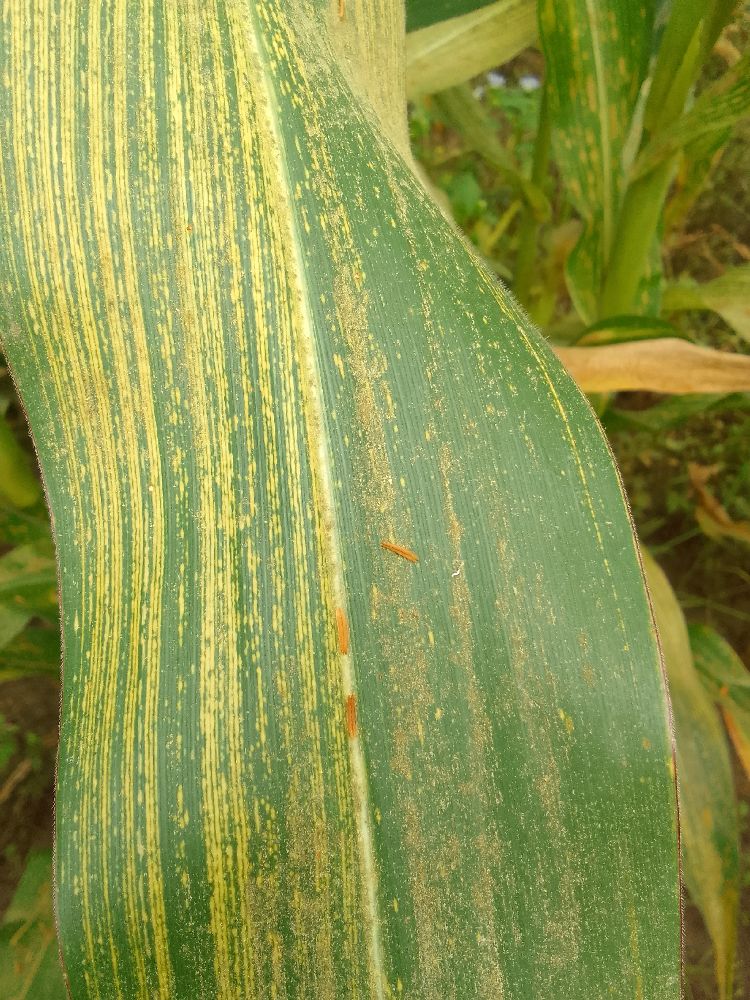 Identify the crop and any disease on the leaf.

maize, maize streak virus
